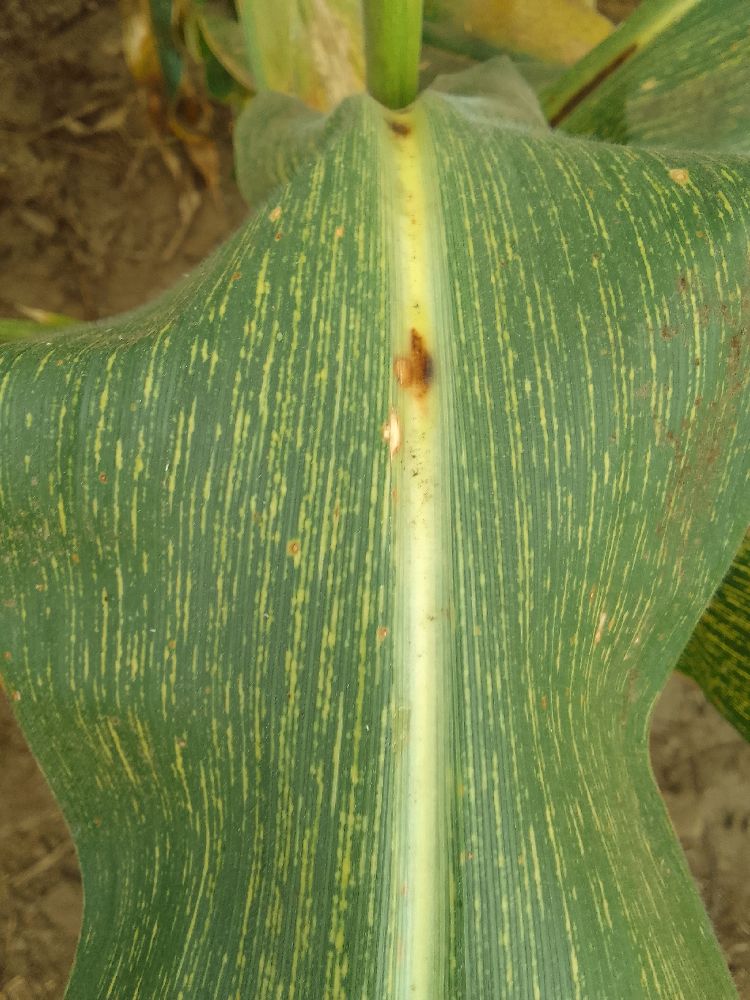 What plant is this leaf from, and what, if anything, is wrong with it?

maize, maize streak virus
